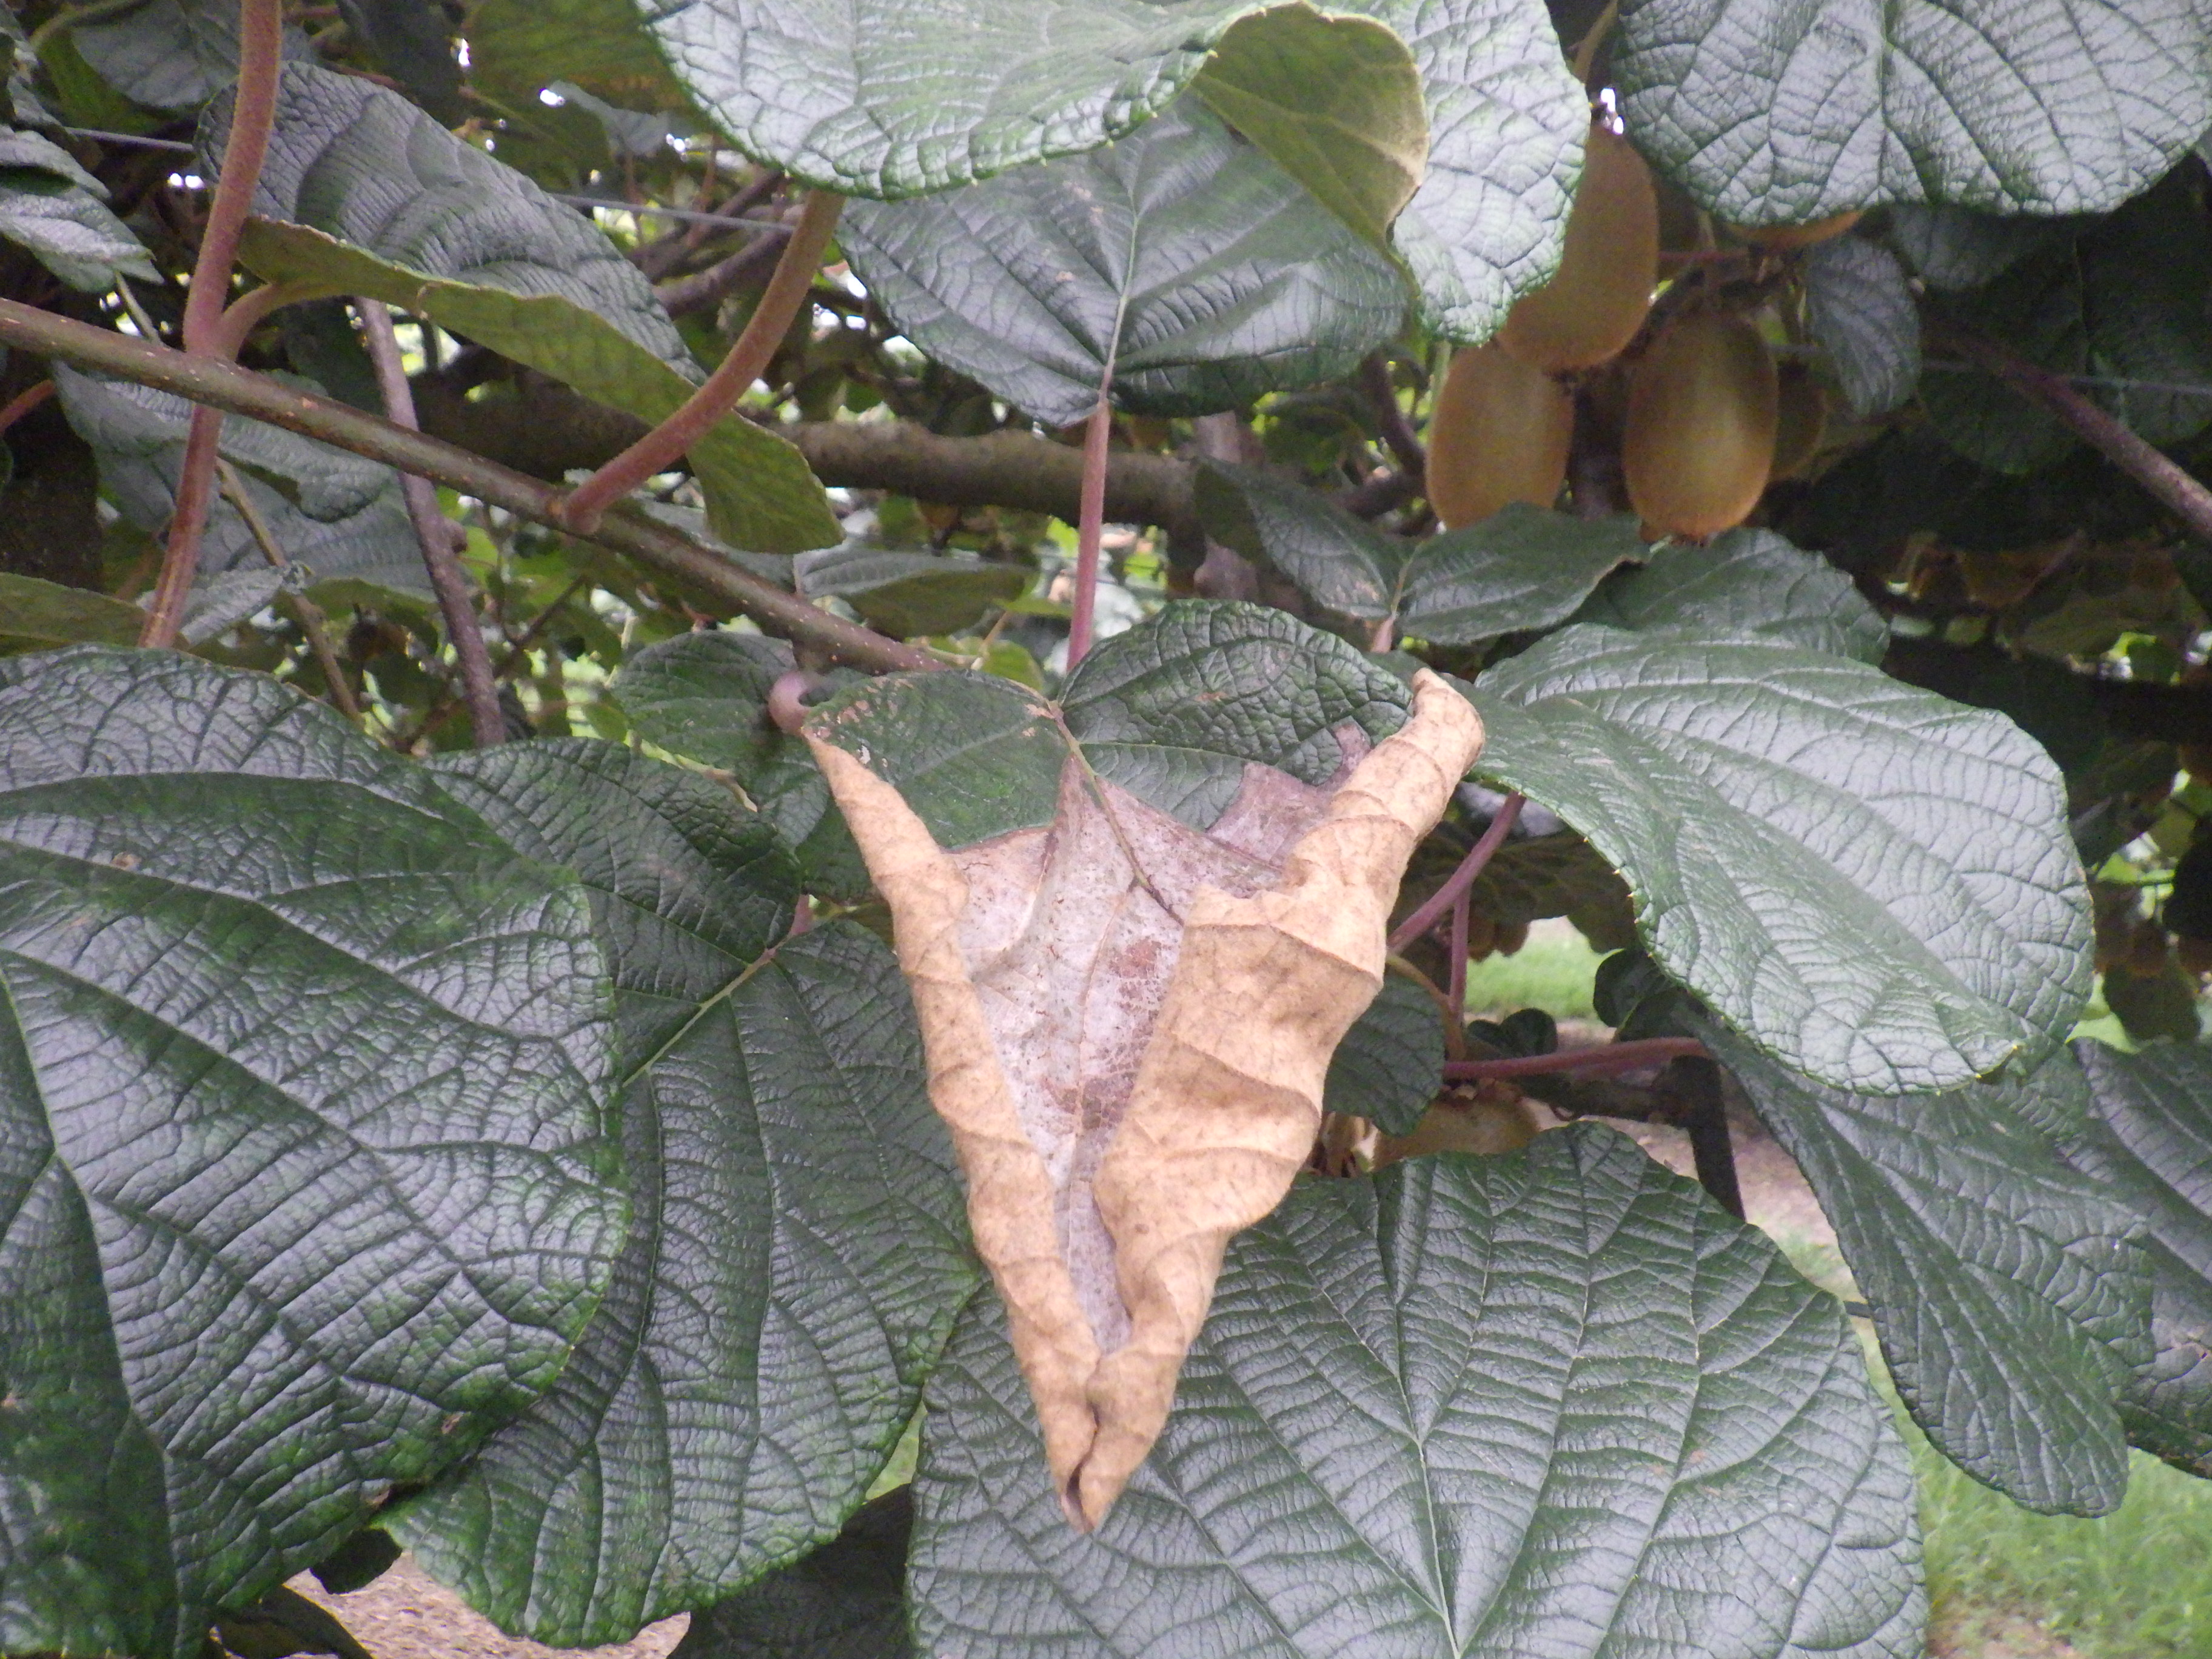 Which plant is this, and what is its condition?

kiwi, chemical damage, heat damage
